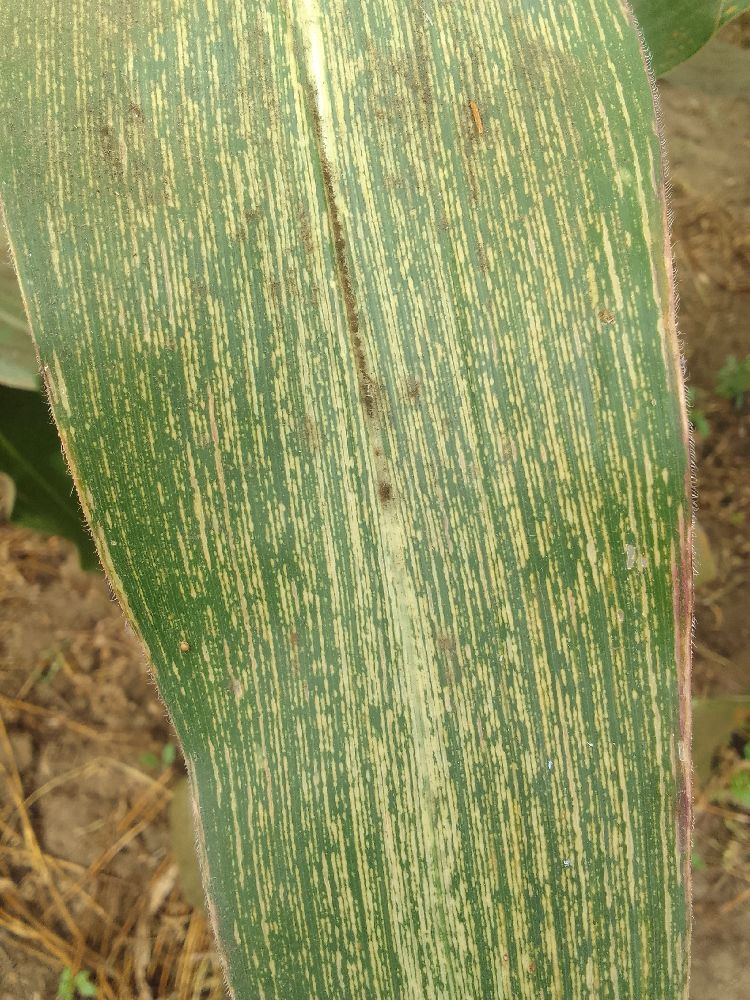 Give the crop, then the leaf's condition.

maize, maize streak virus
